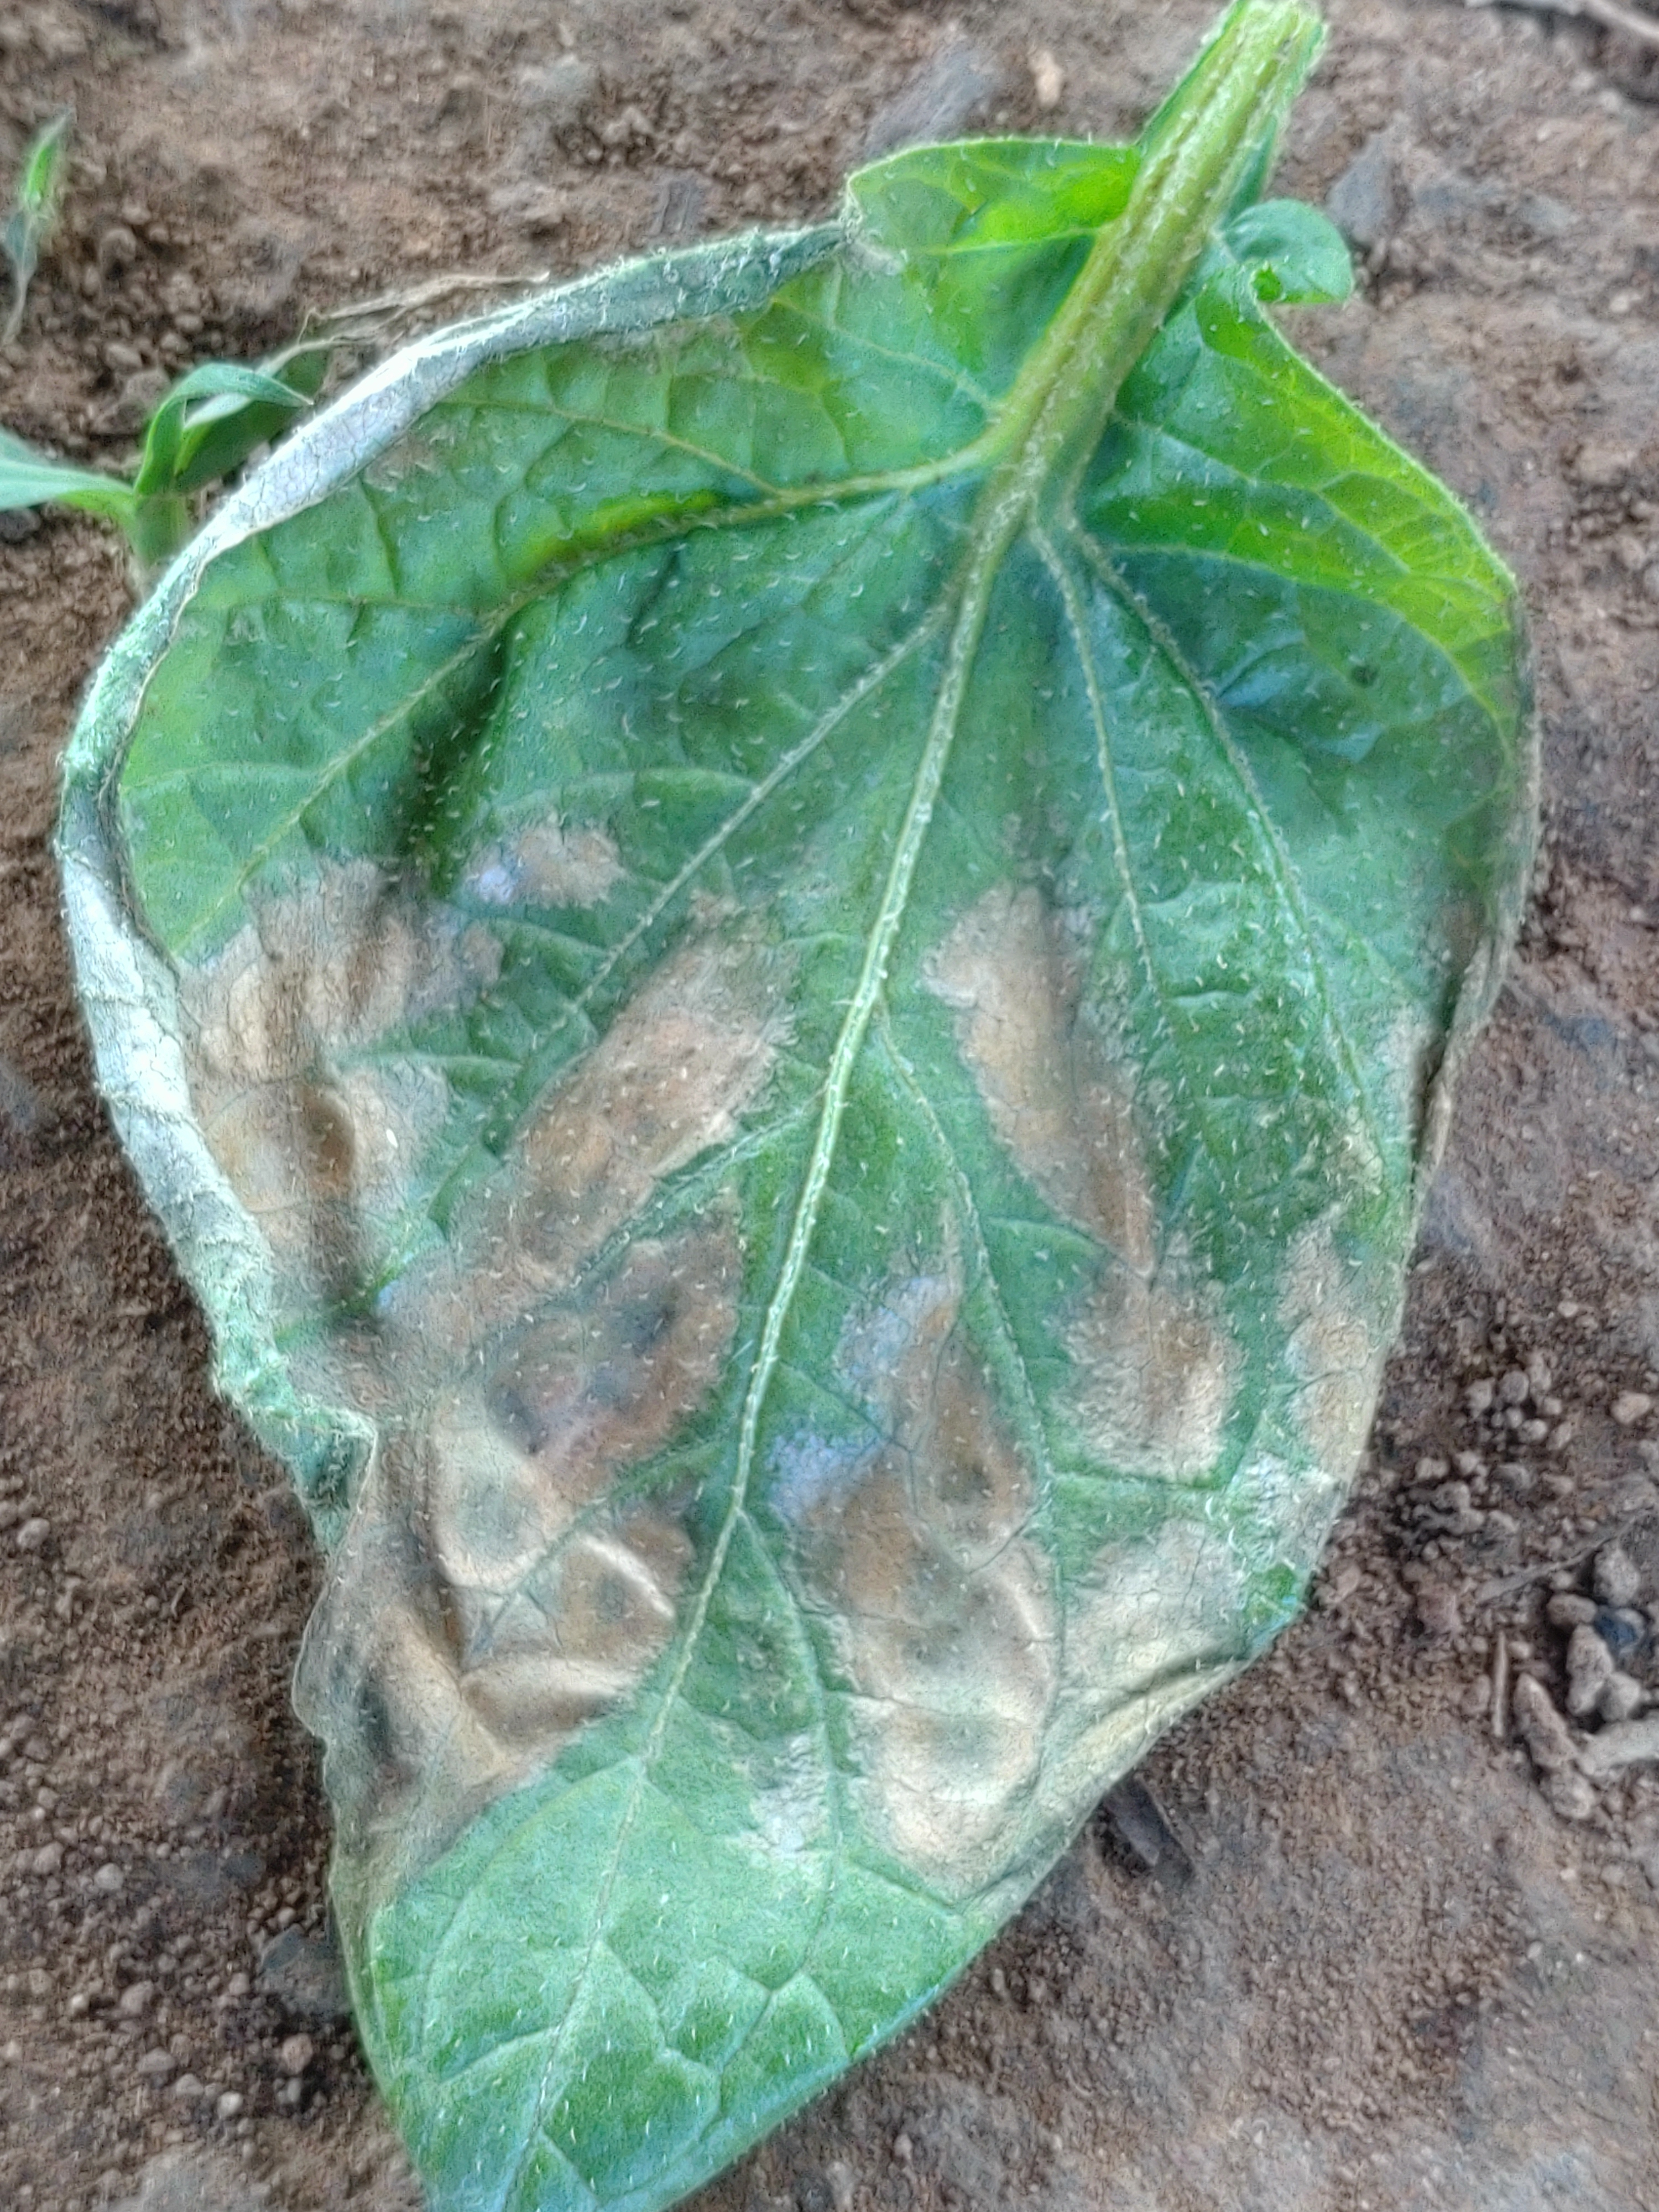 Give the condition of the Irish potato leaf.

early blight
